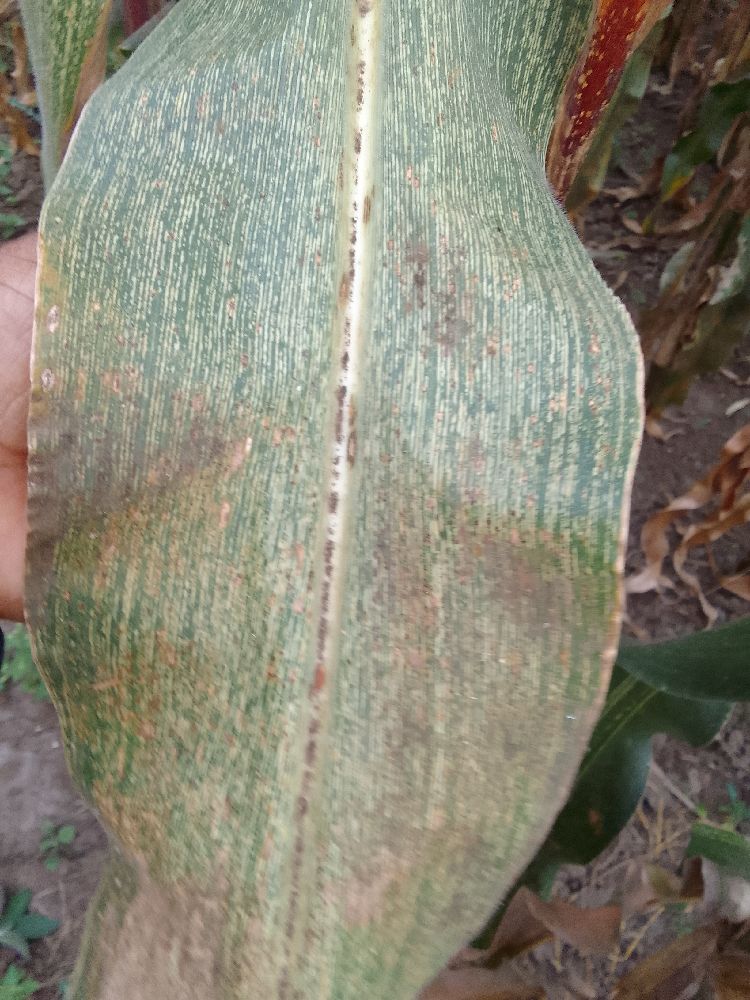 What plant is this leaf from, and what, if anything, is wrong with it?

maize, maize streak virus
